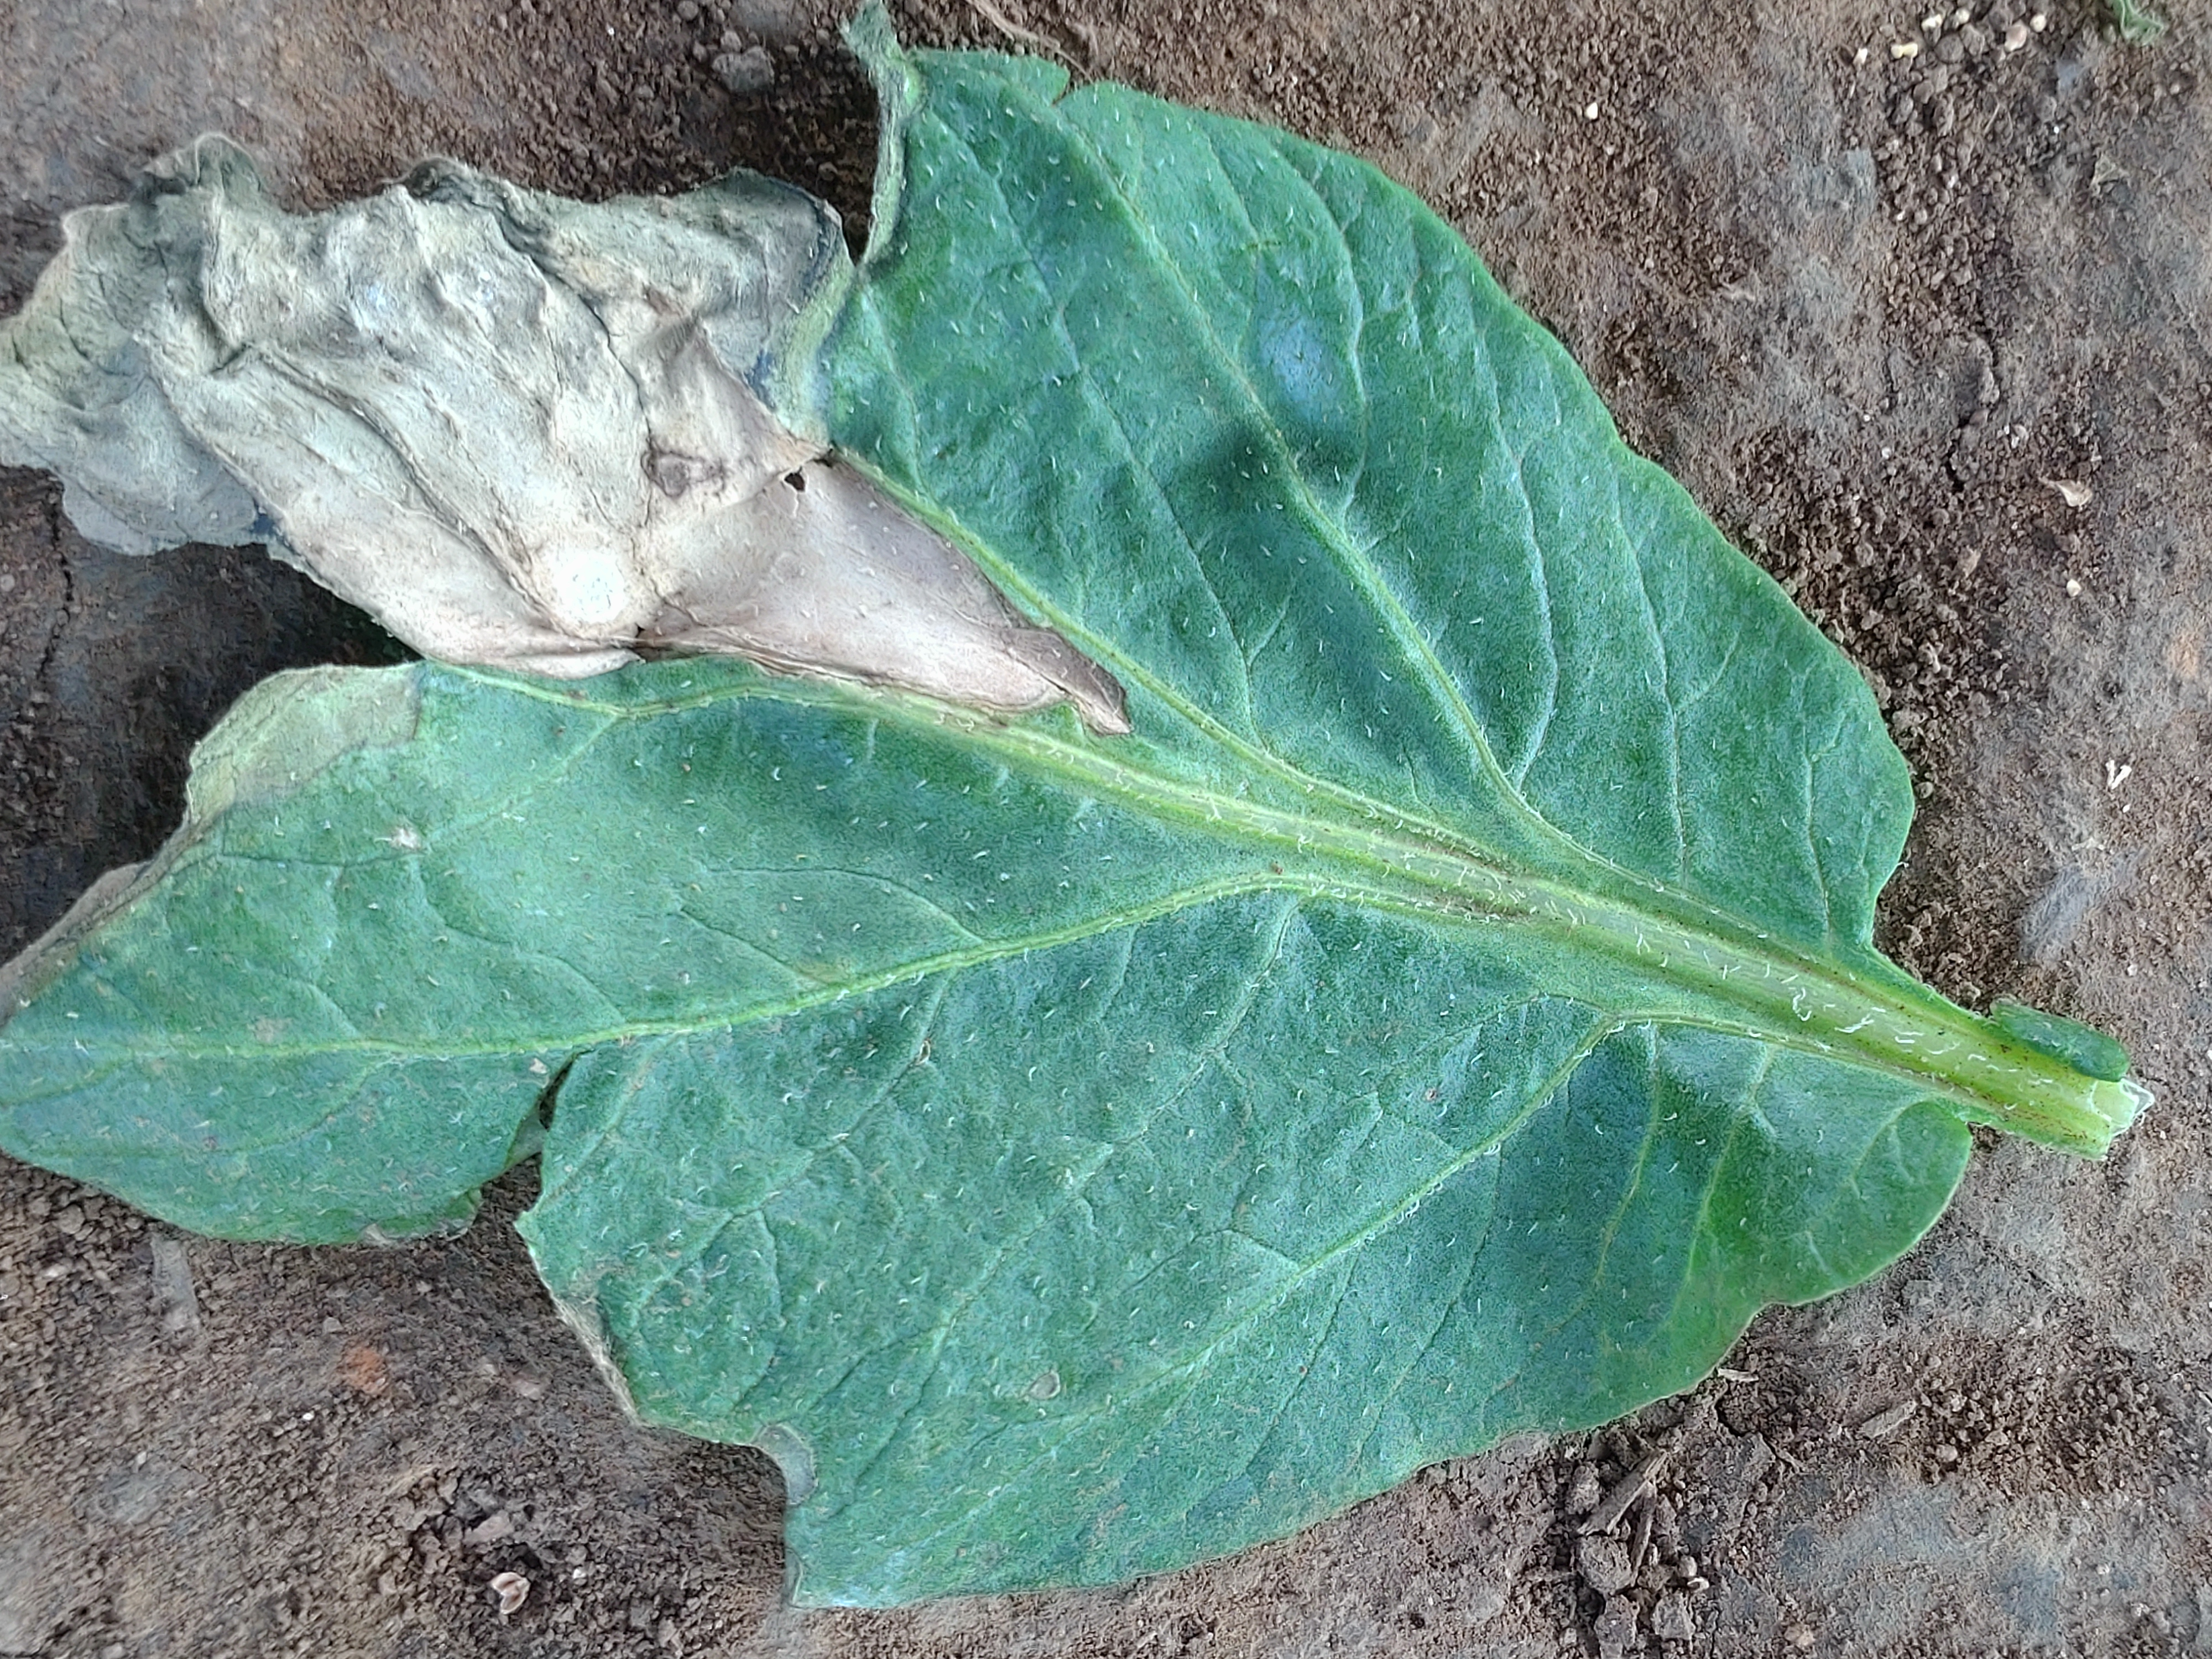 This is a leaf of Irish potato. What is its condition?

early blight
